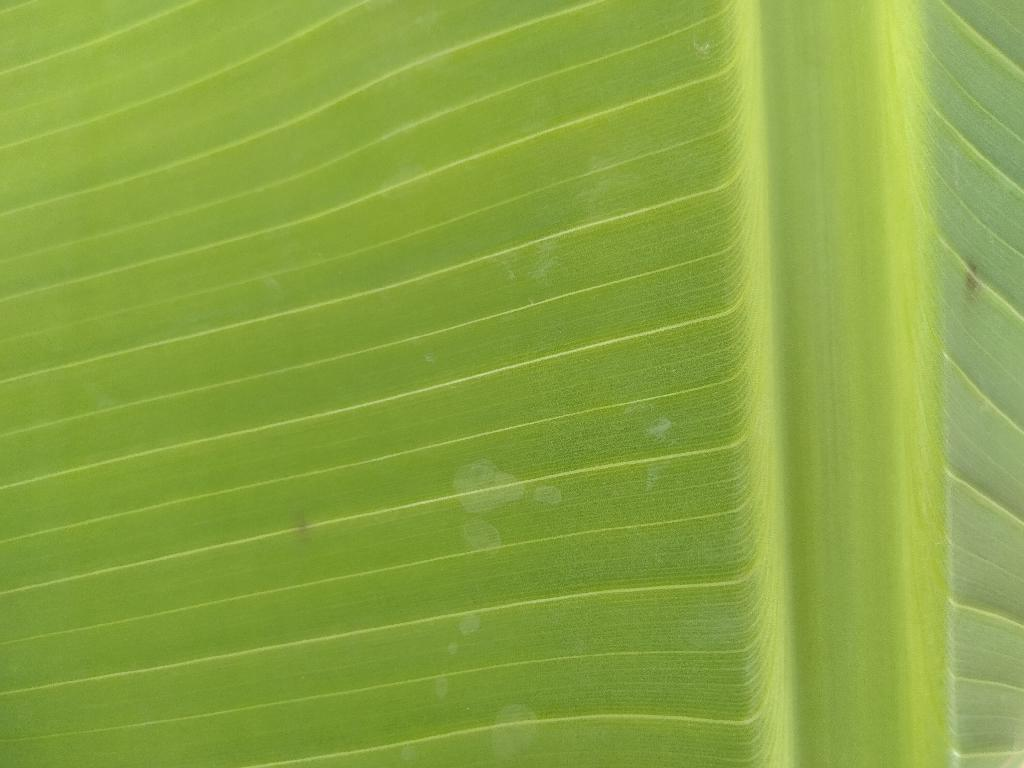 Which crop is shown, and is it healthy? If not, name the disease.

banana, healthy
